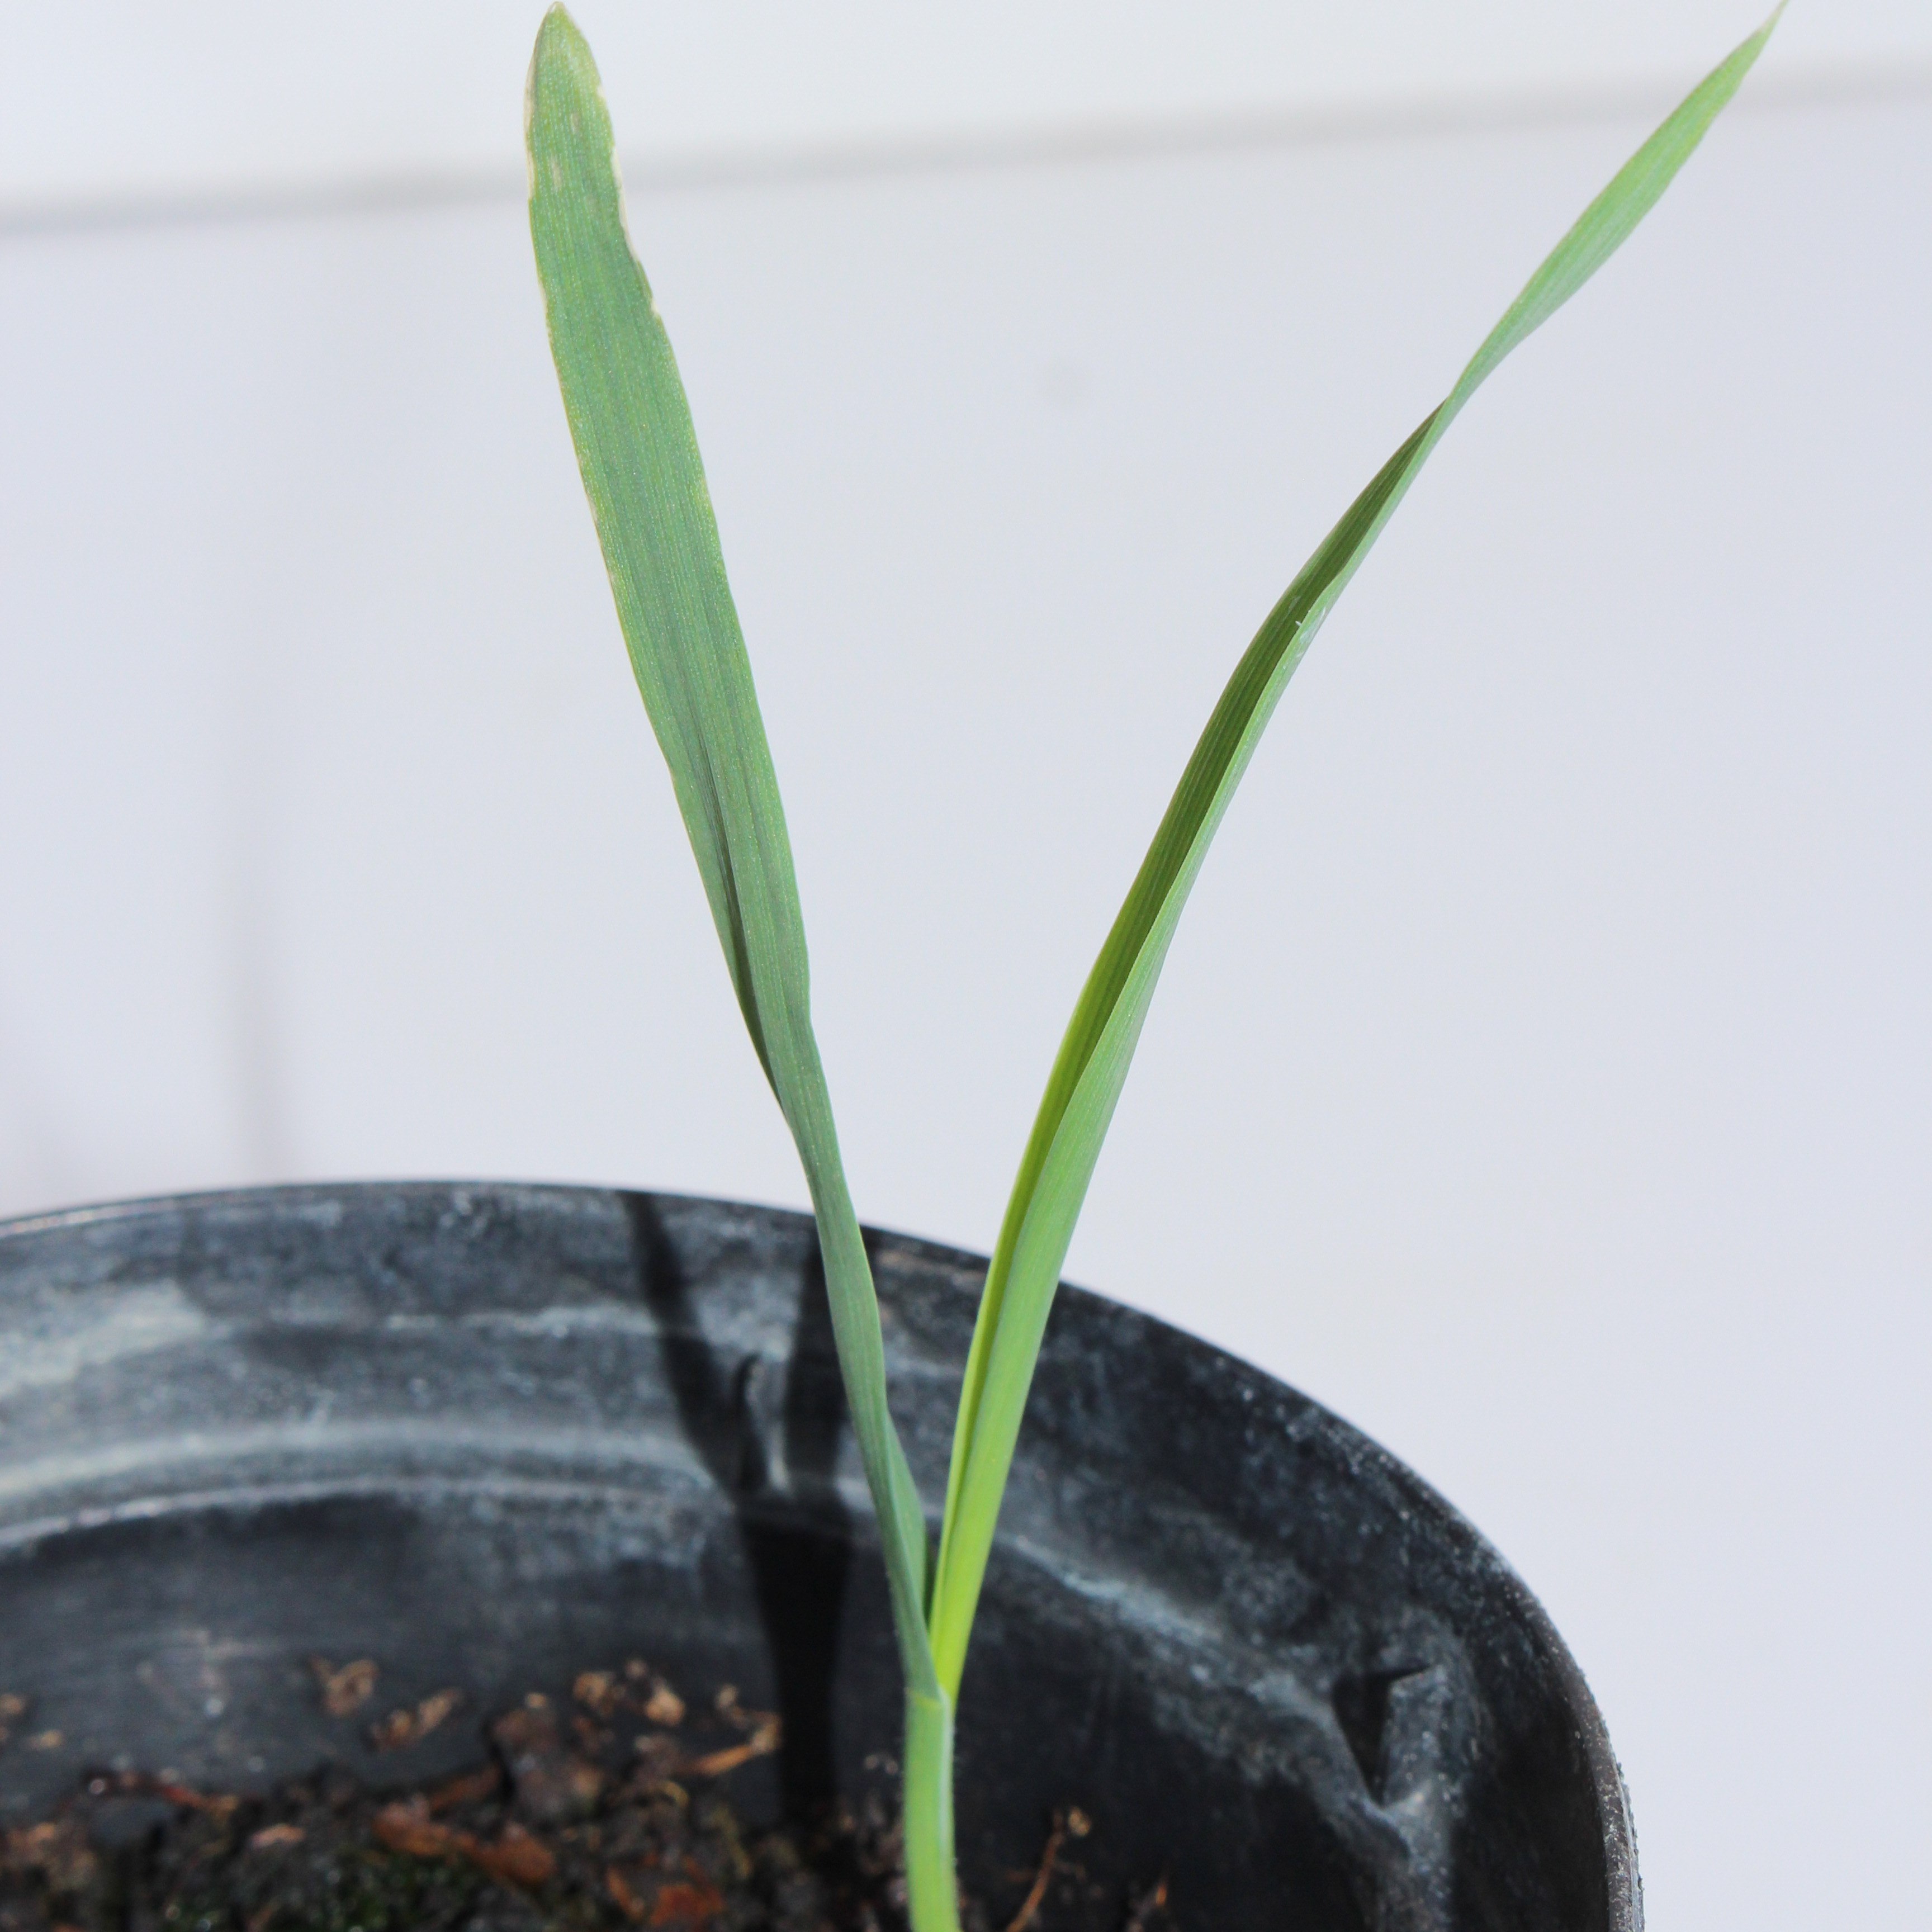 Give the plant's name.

Avena sterilis
